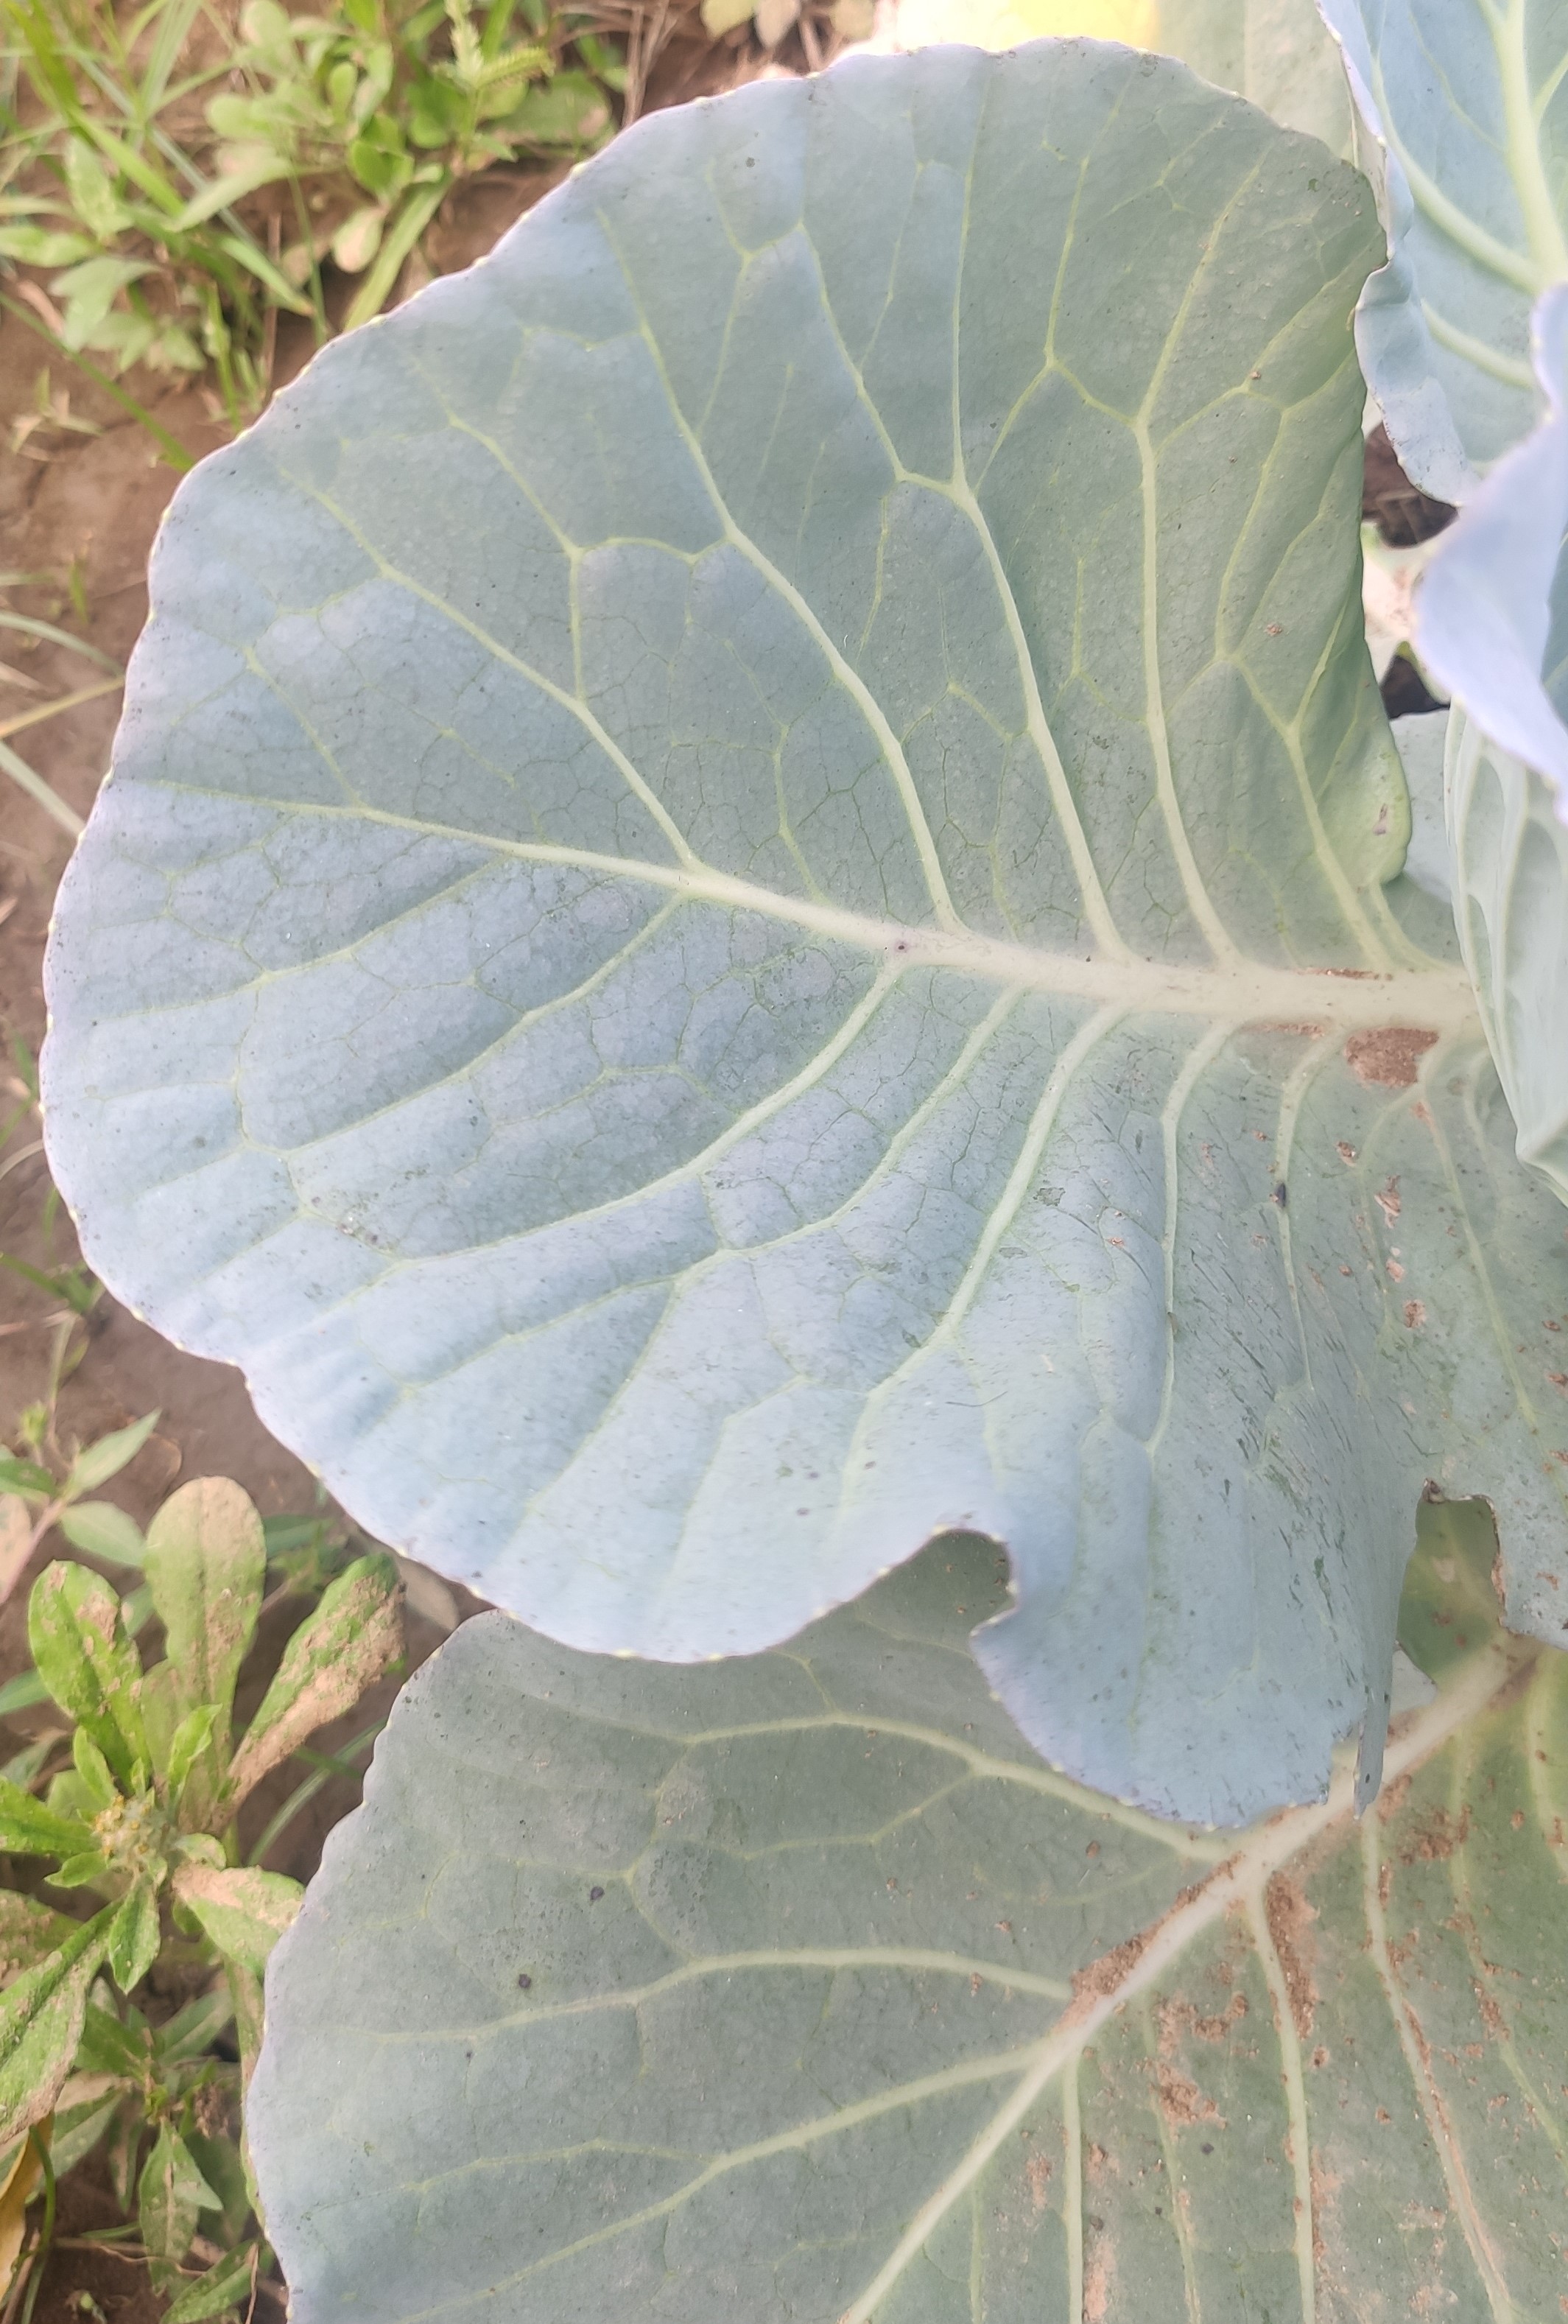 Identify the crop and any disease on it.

cabbage, healthy
